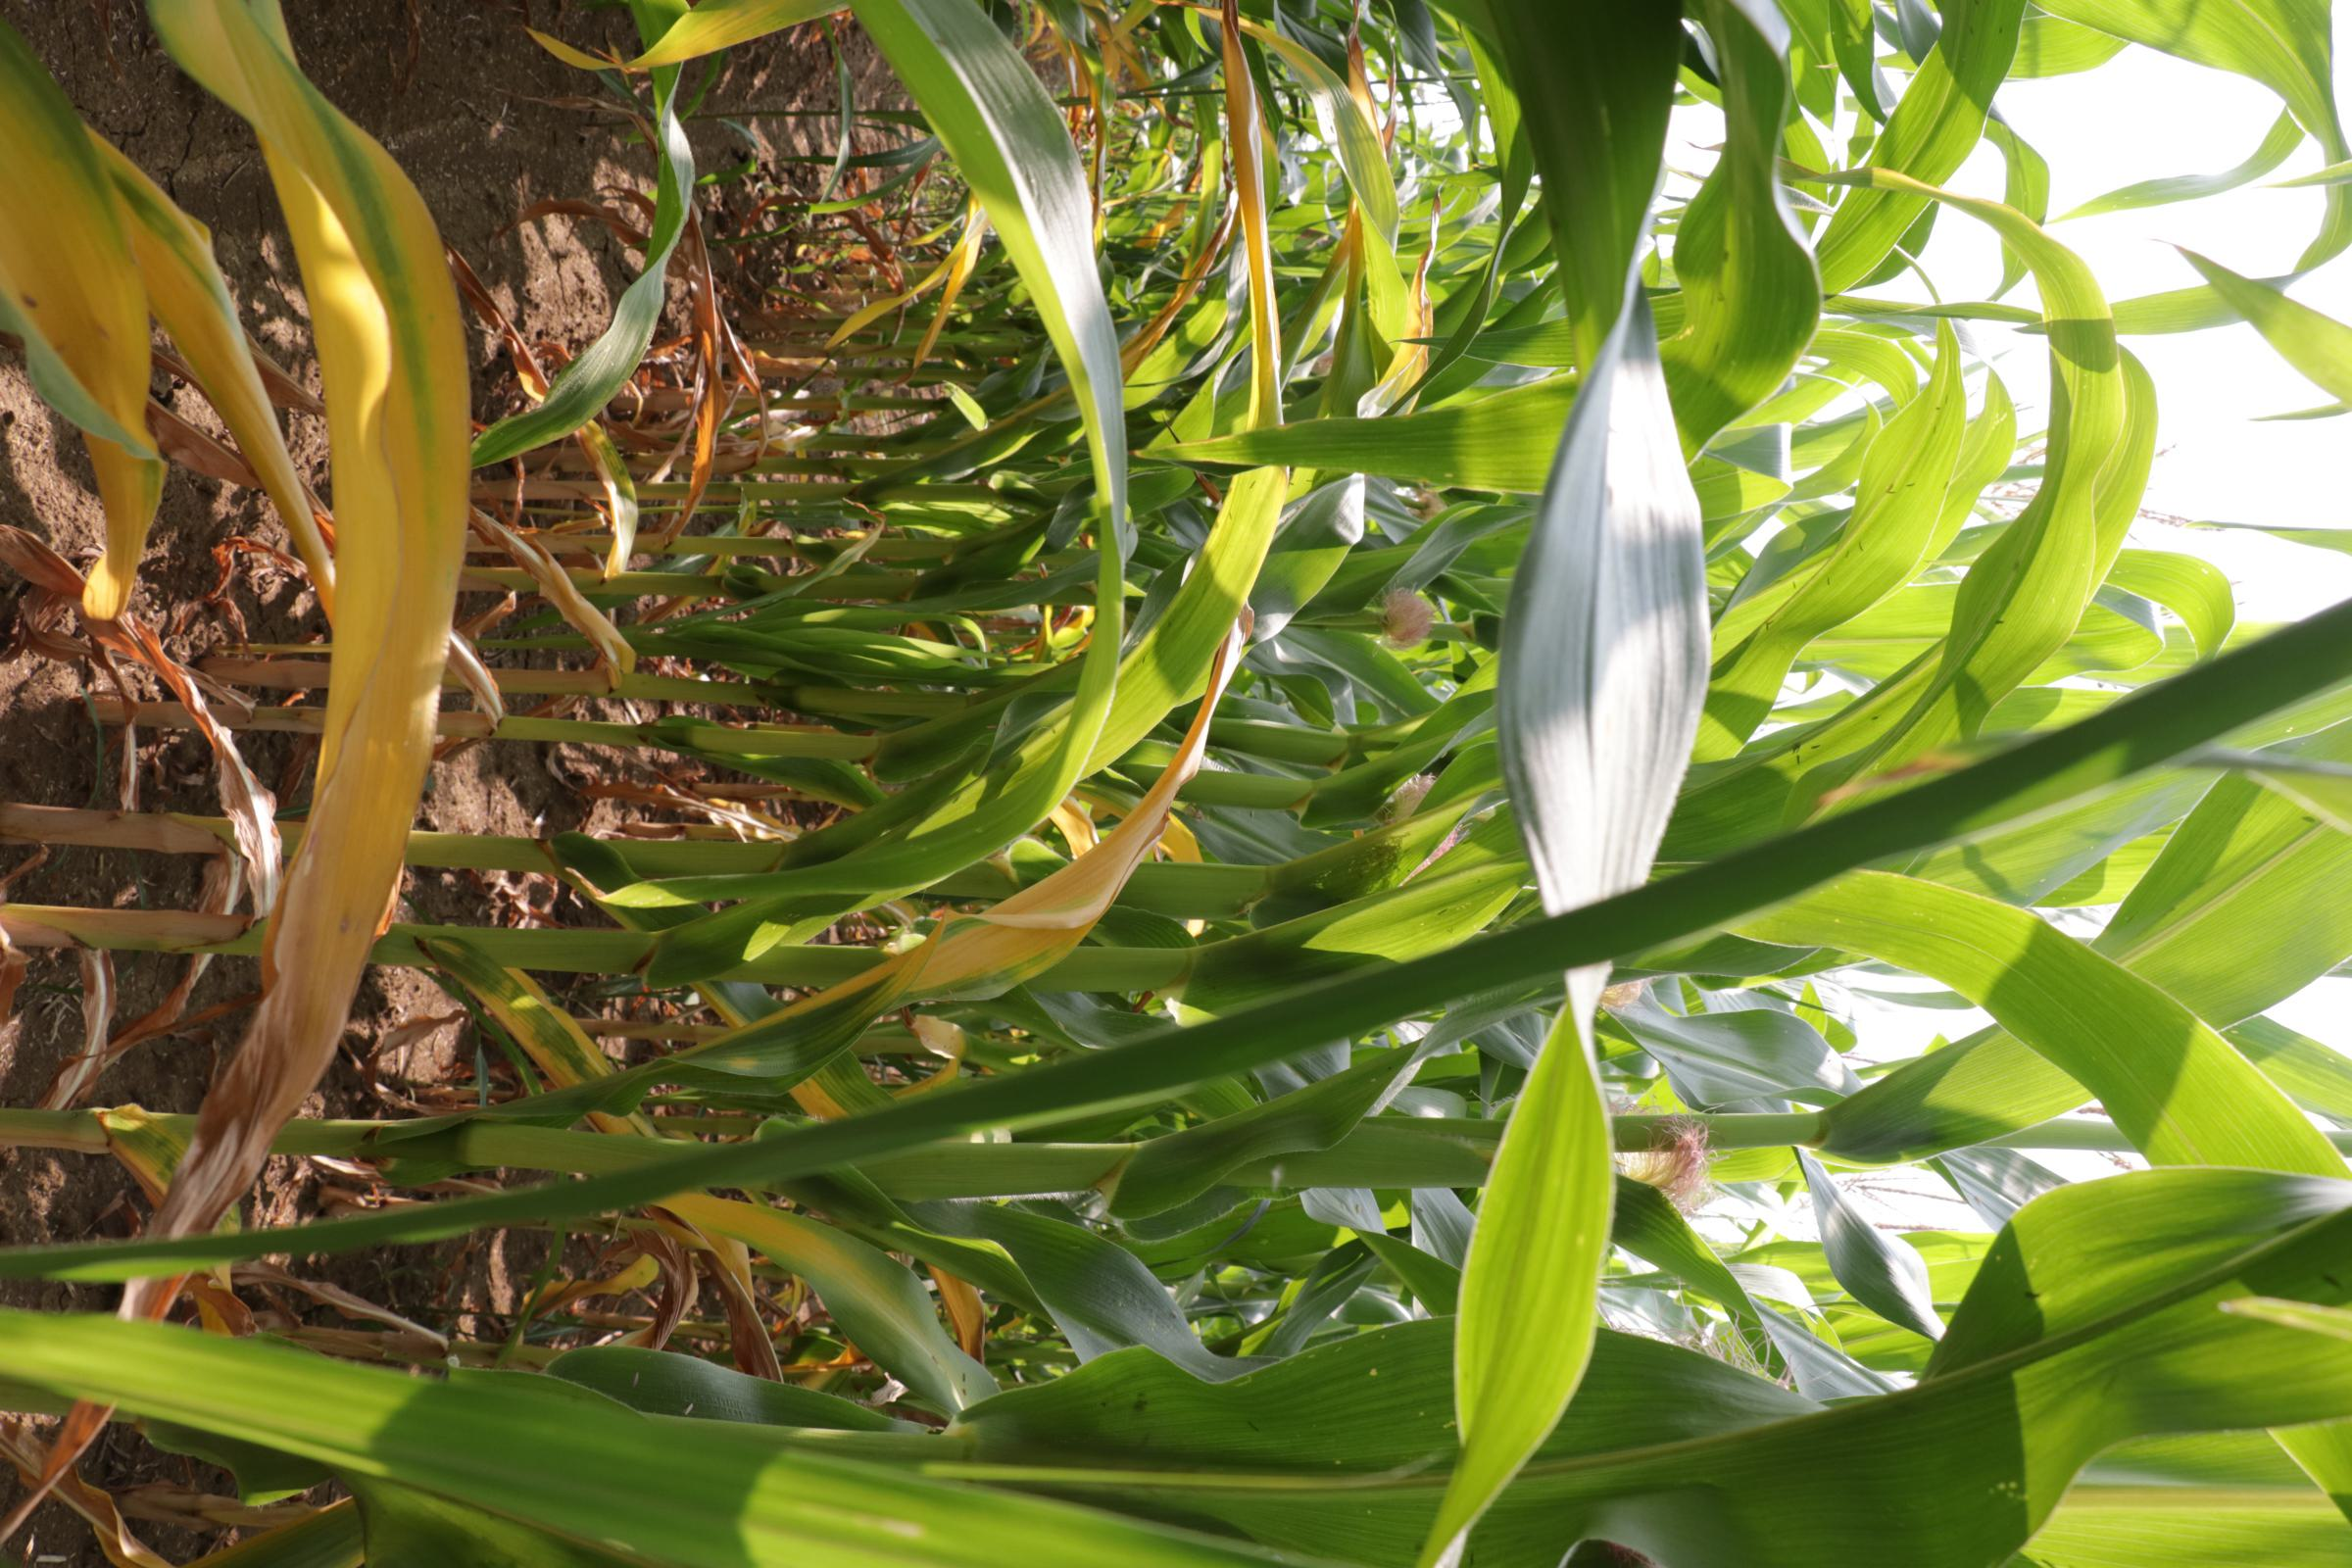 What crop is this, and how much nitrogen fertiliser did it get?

maize, no added nitrogen
